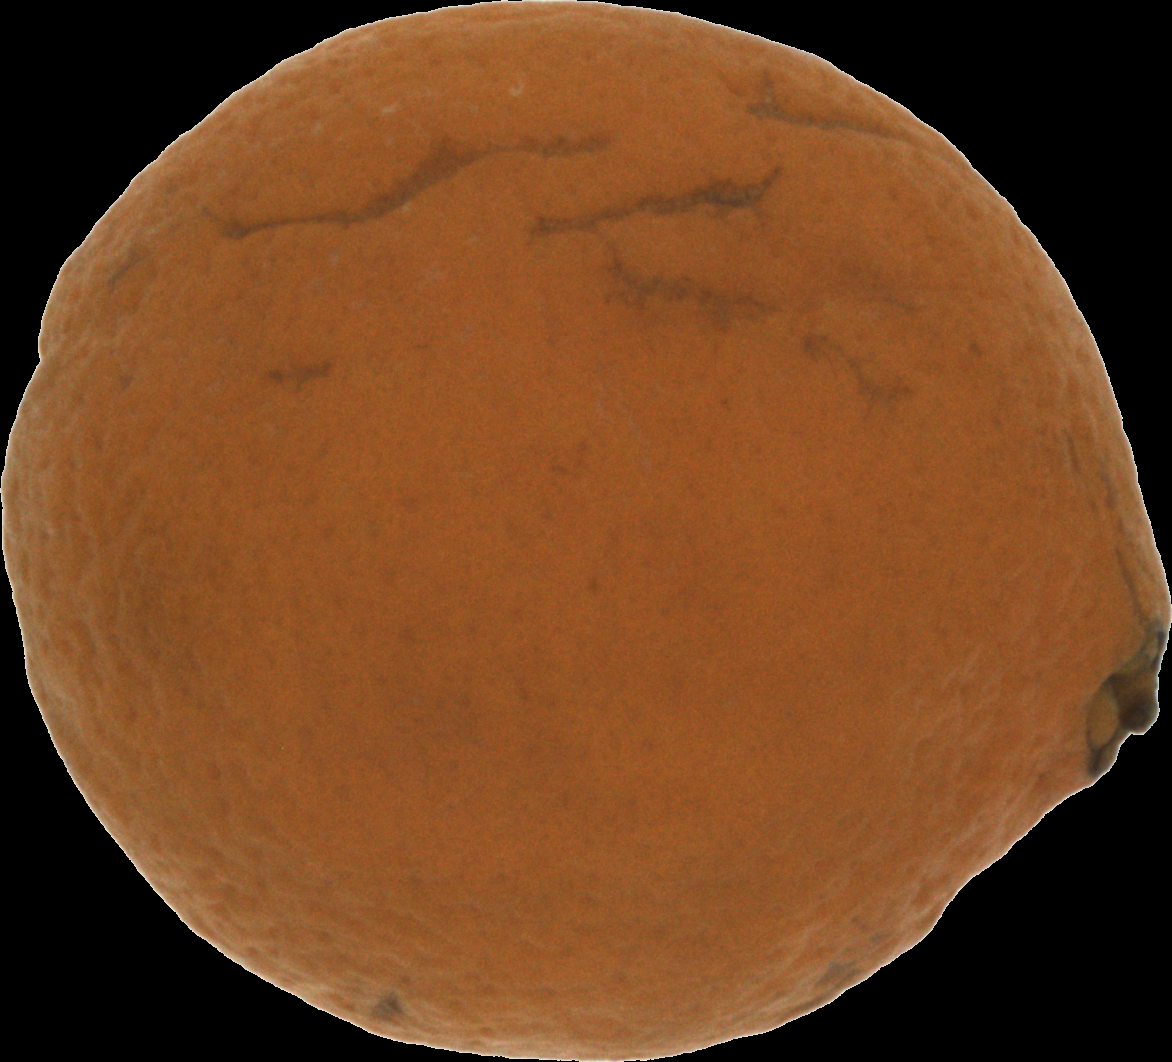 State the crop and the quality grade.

orange, bad
